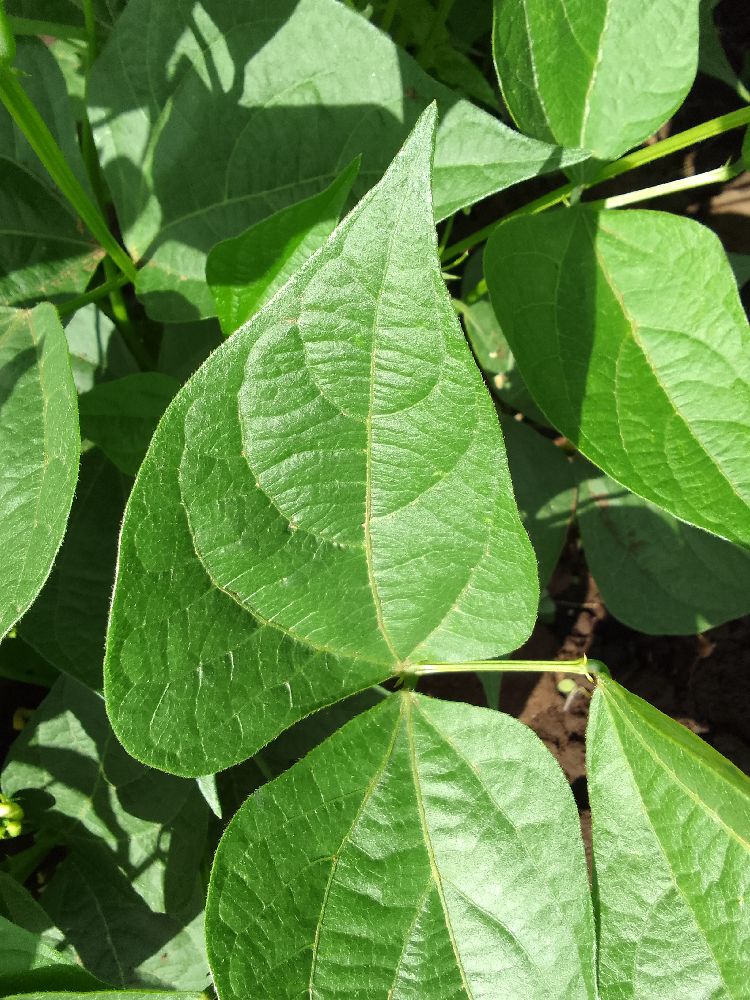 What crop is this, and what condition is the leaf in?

common bean, healthy
